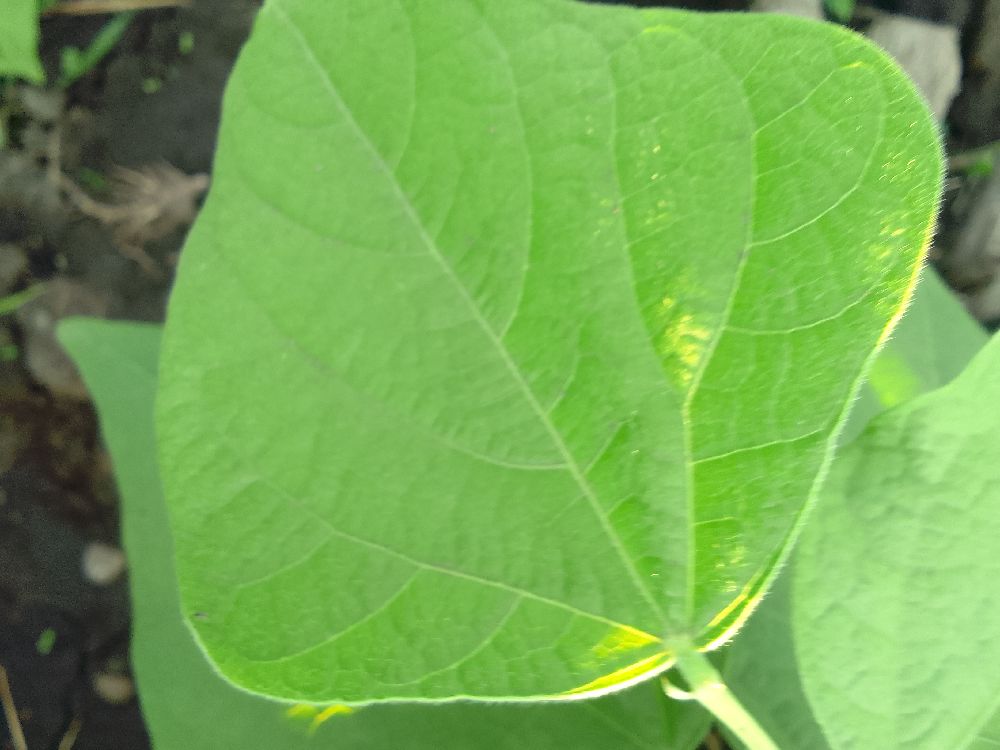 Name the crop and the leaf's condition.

common bean, healthy
